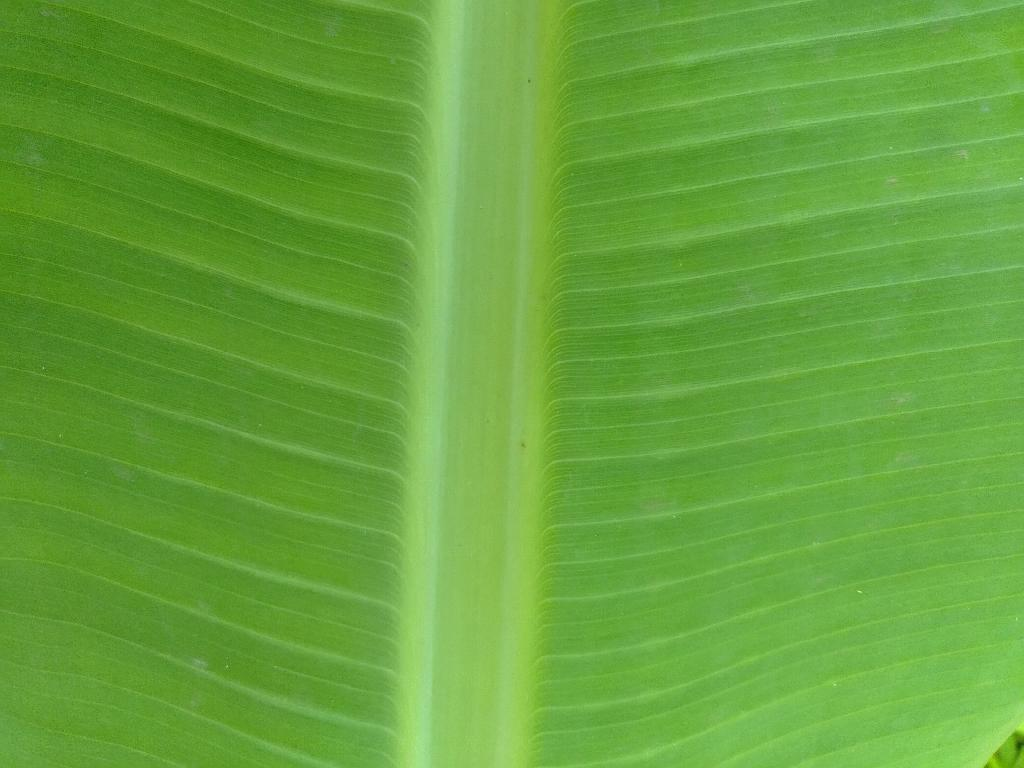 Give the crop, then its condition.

banana, healthy
